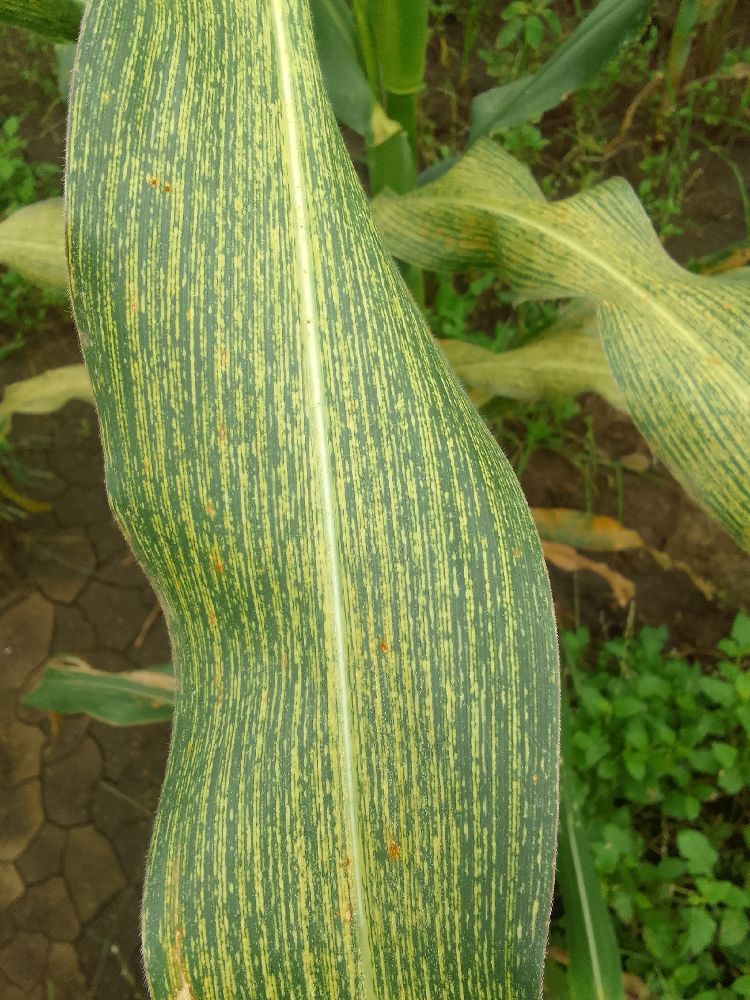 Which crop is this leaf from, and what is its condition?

maize, maize streak virus
